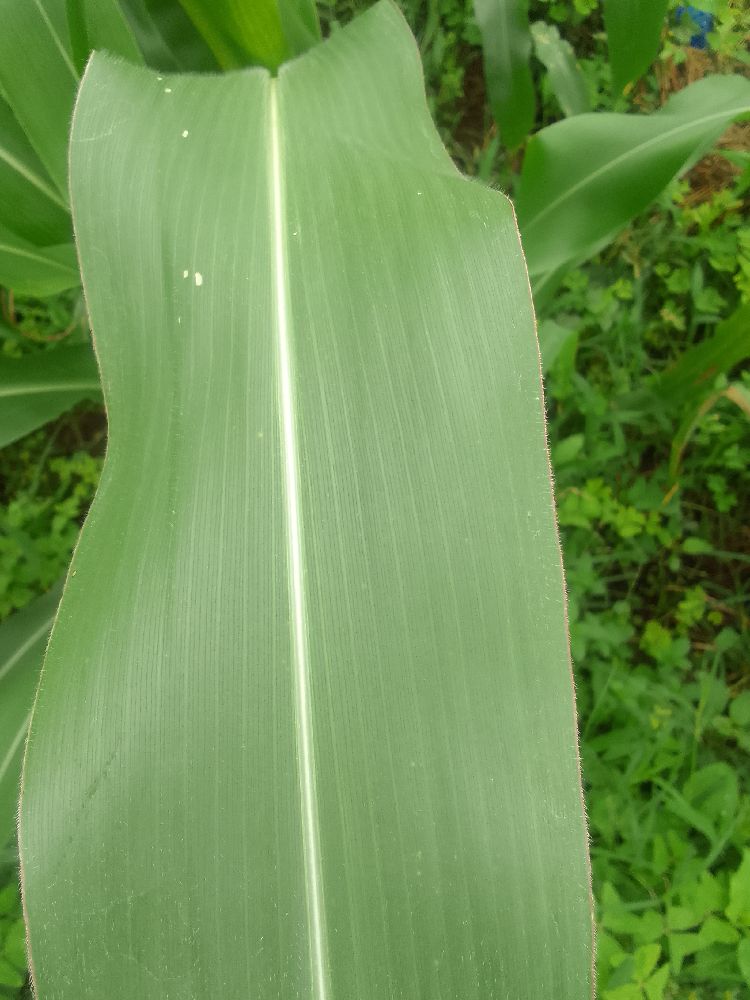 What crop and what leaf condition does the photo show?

maize, healthy
